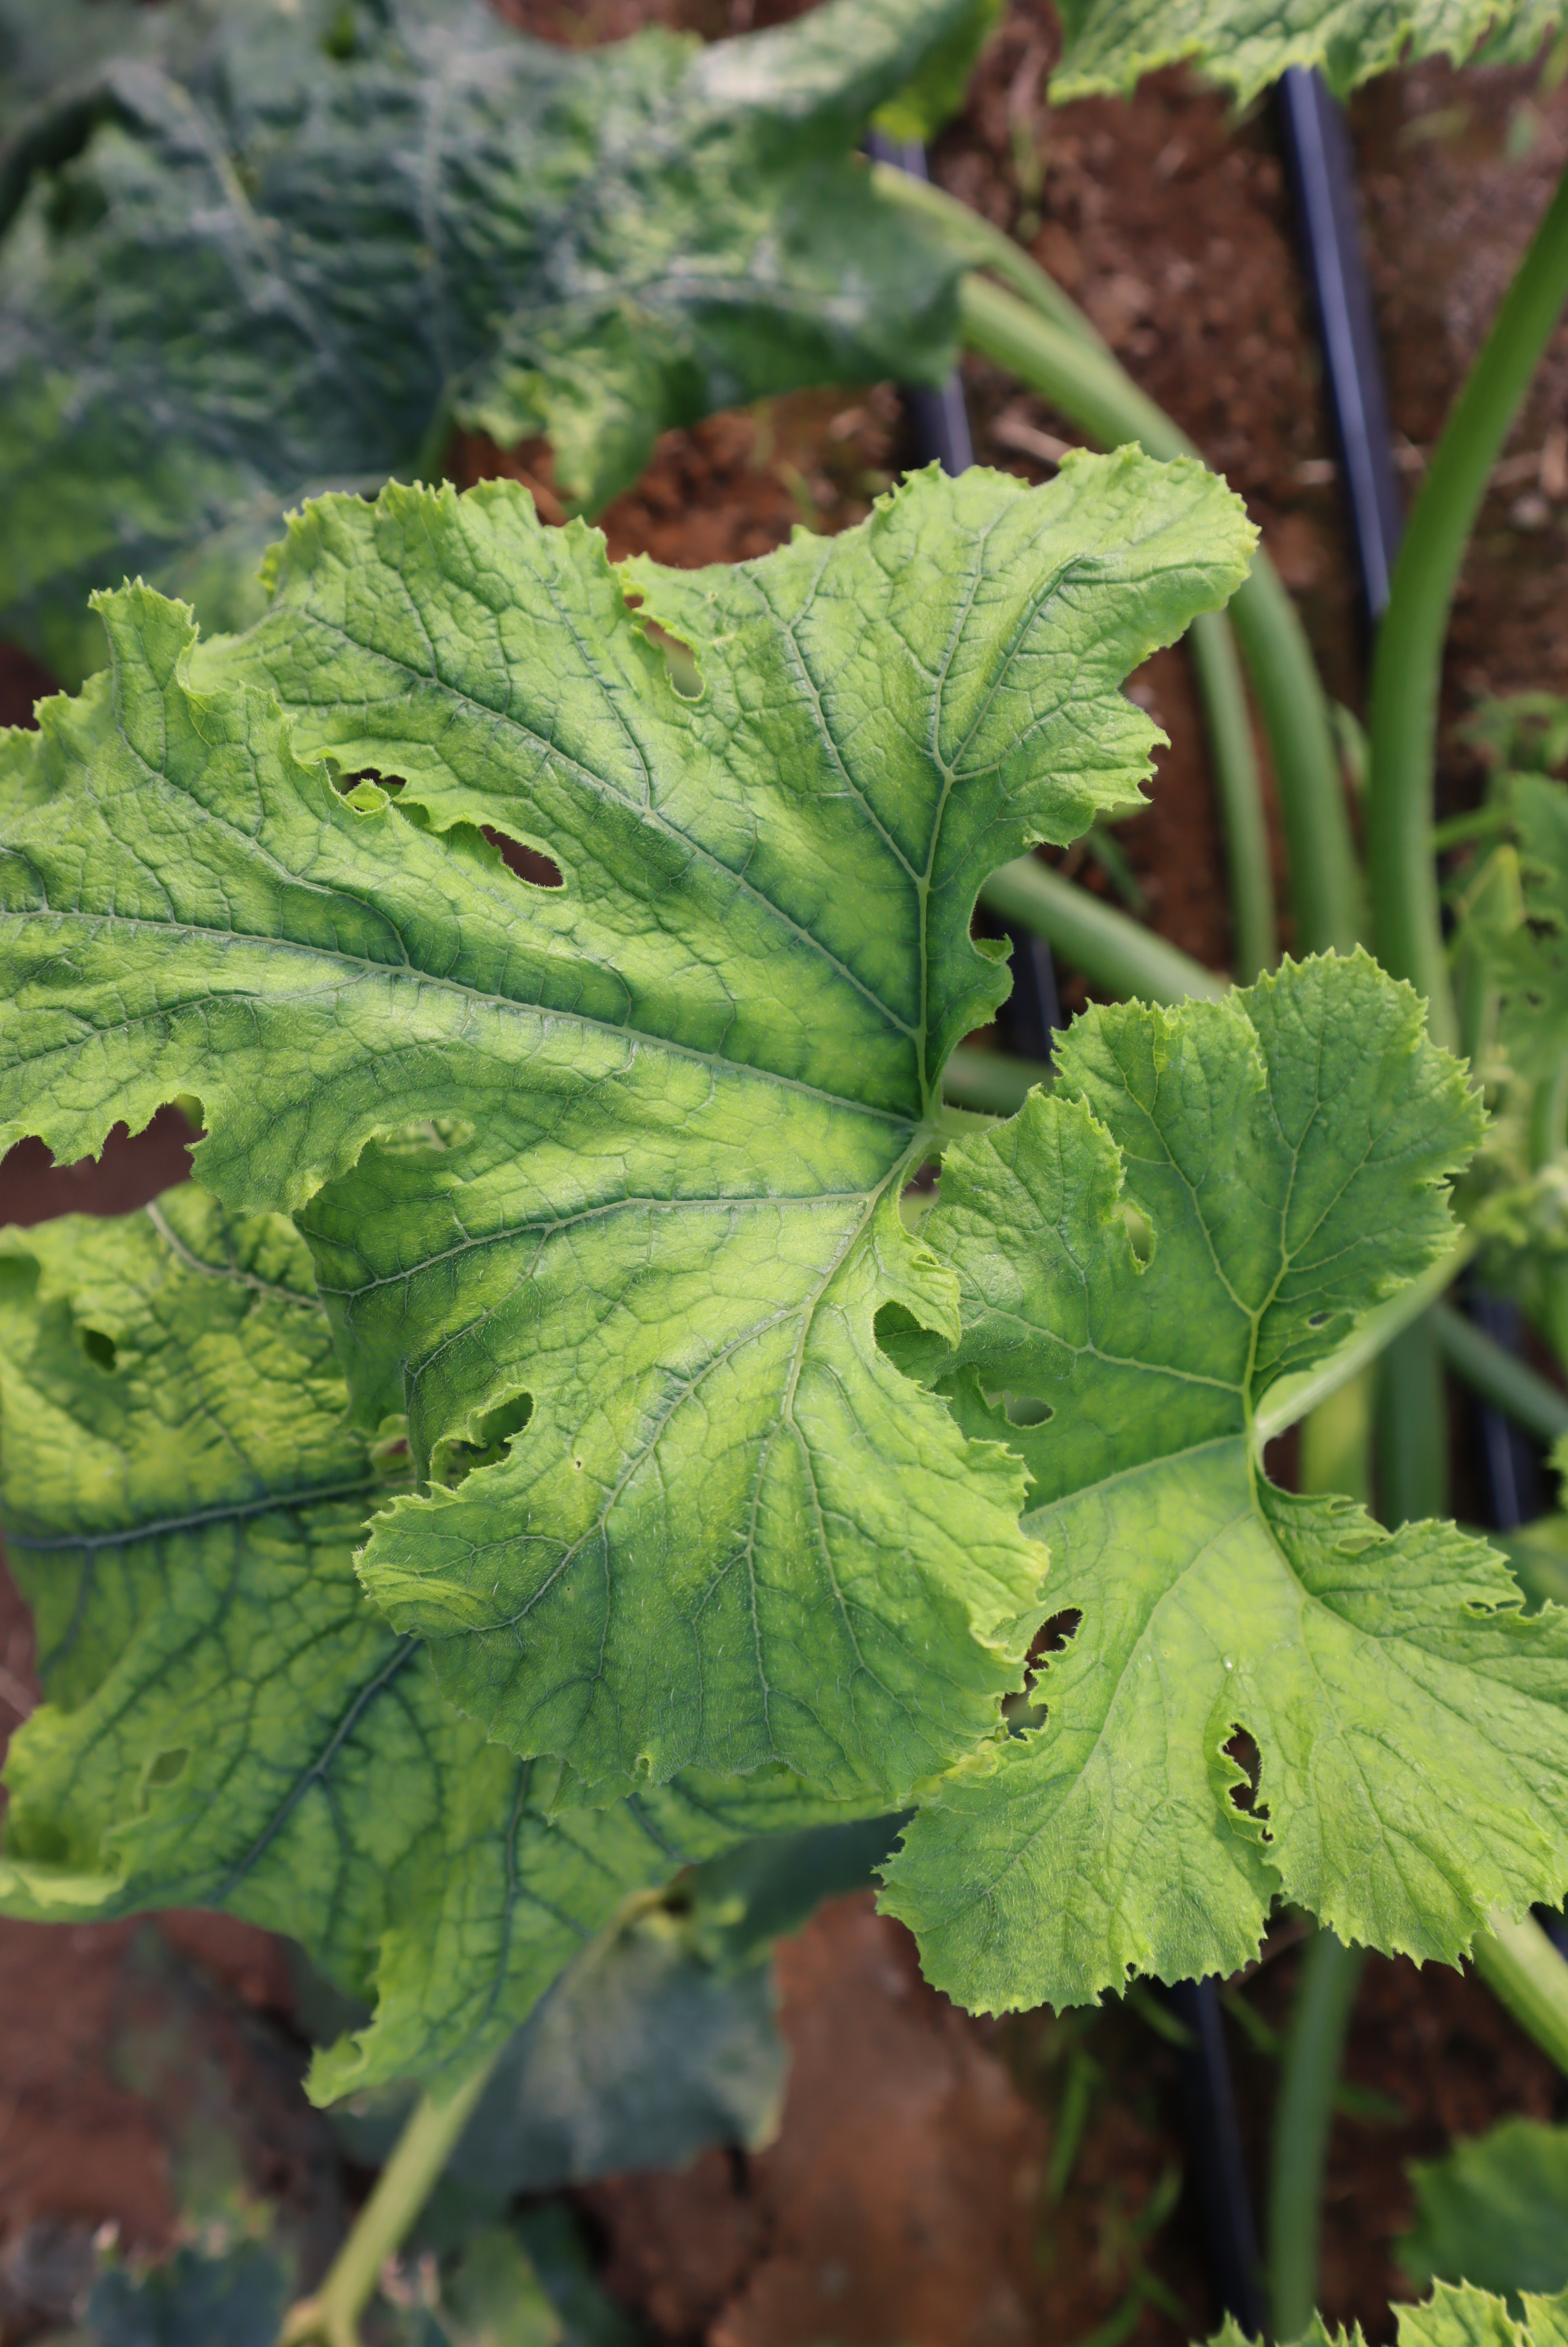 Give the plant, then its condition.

zucchini, virosis
